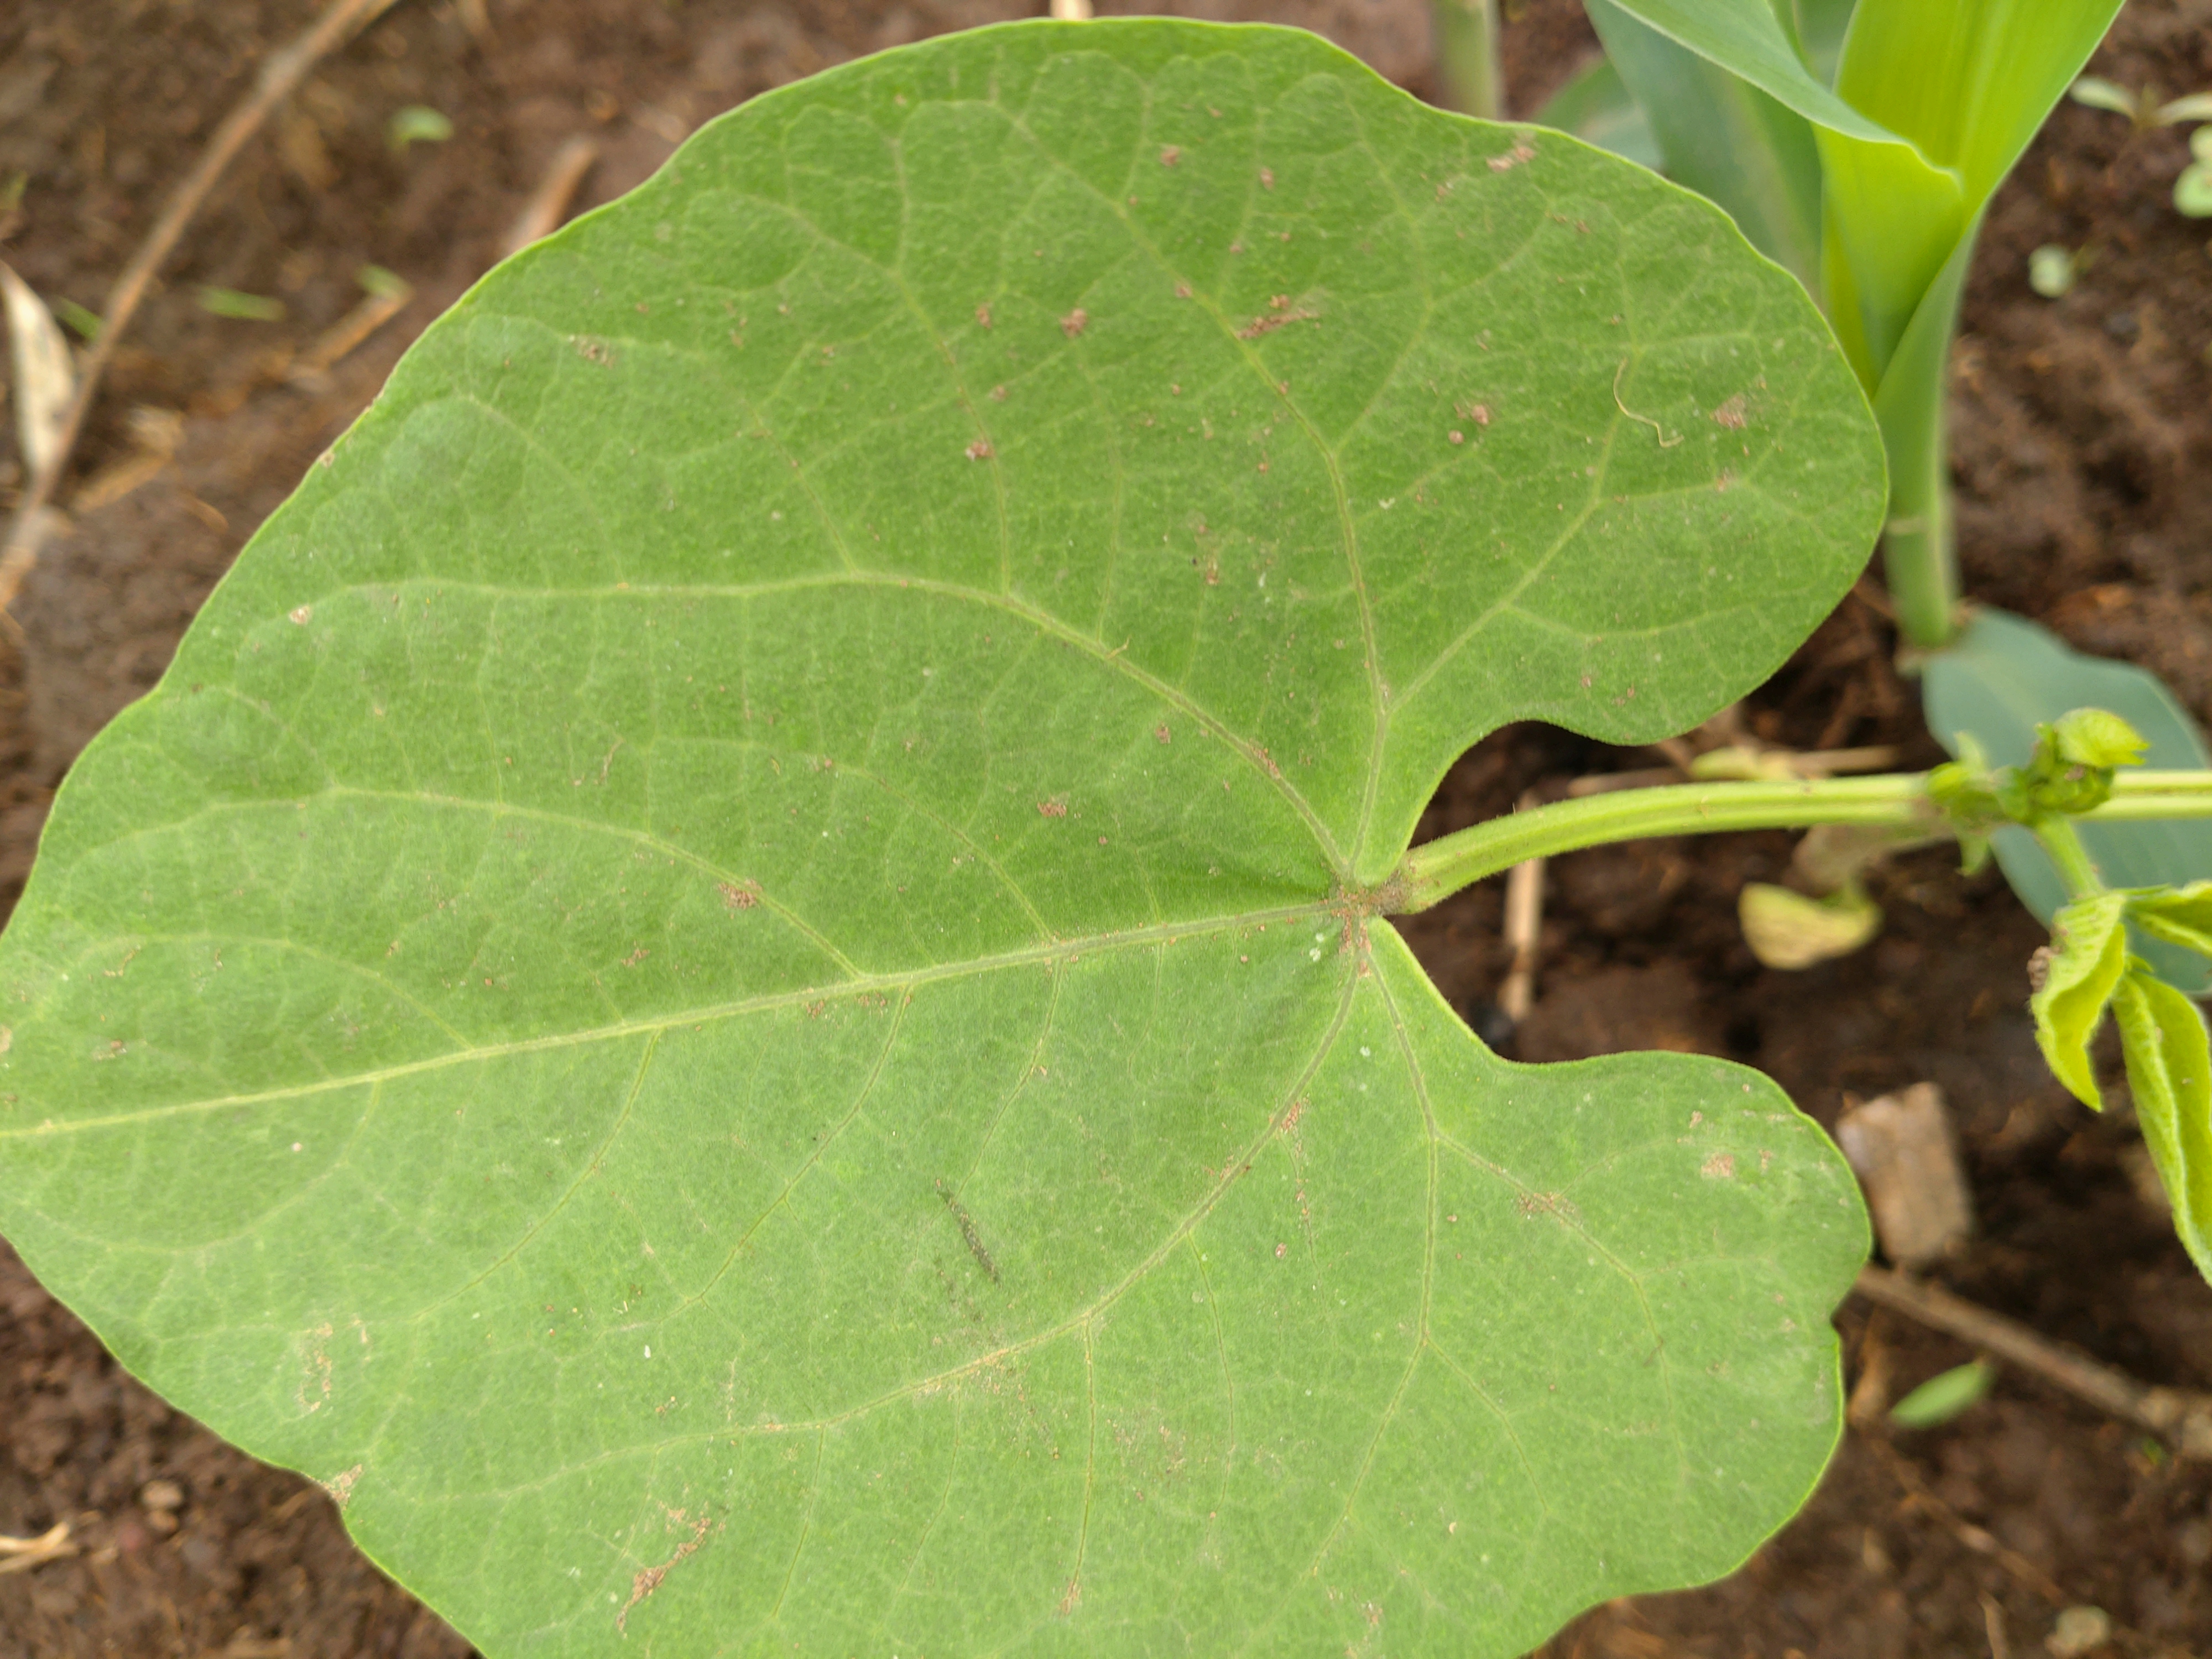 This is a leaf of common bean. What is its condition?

healthy
